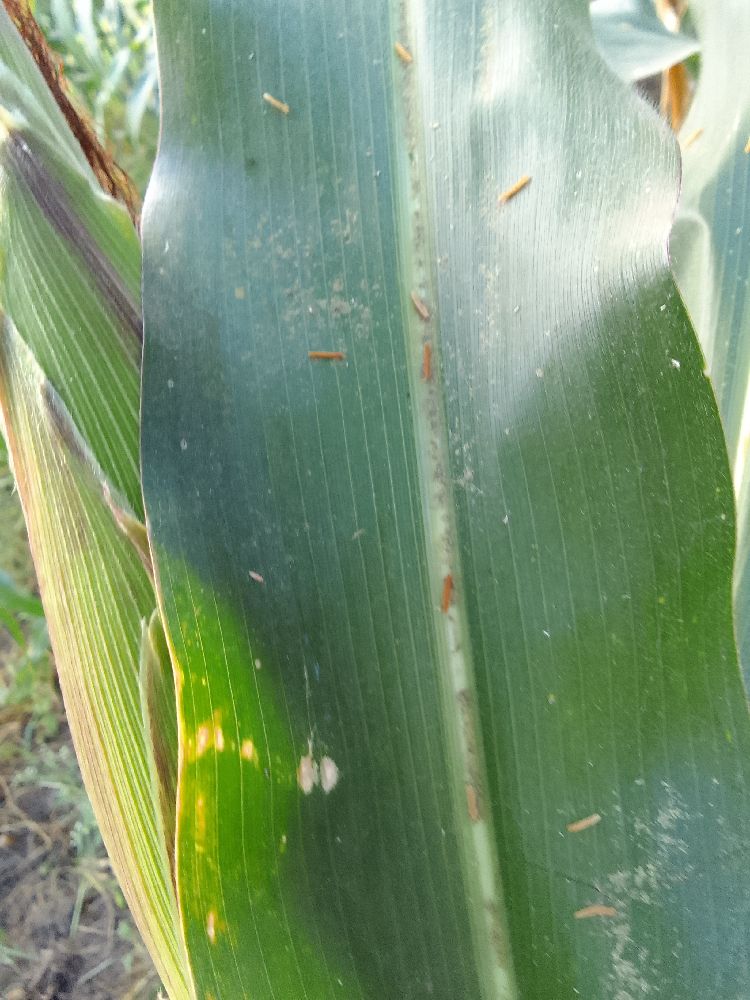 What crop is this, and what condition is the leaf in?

maize, healthy
